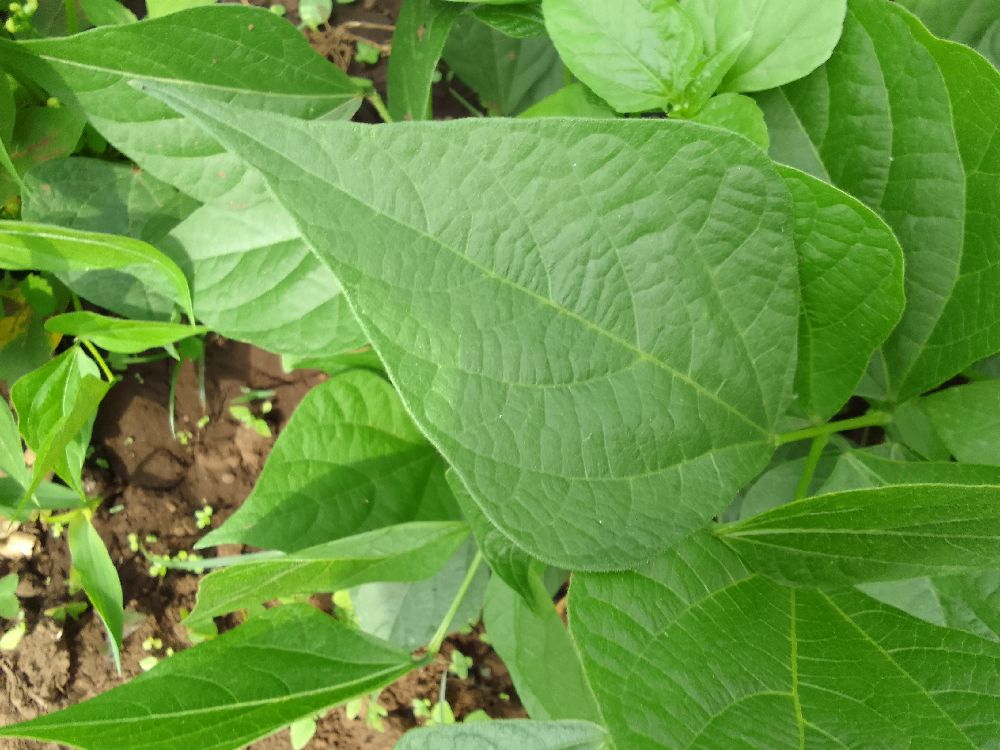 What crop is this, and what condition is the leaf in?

common bean, healthy
